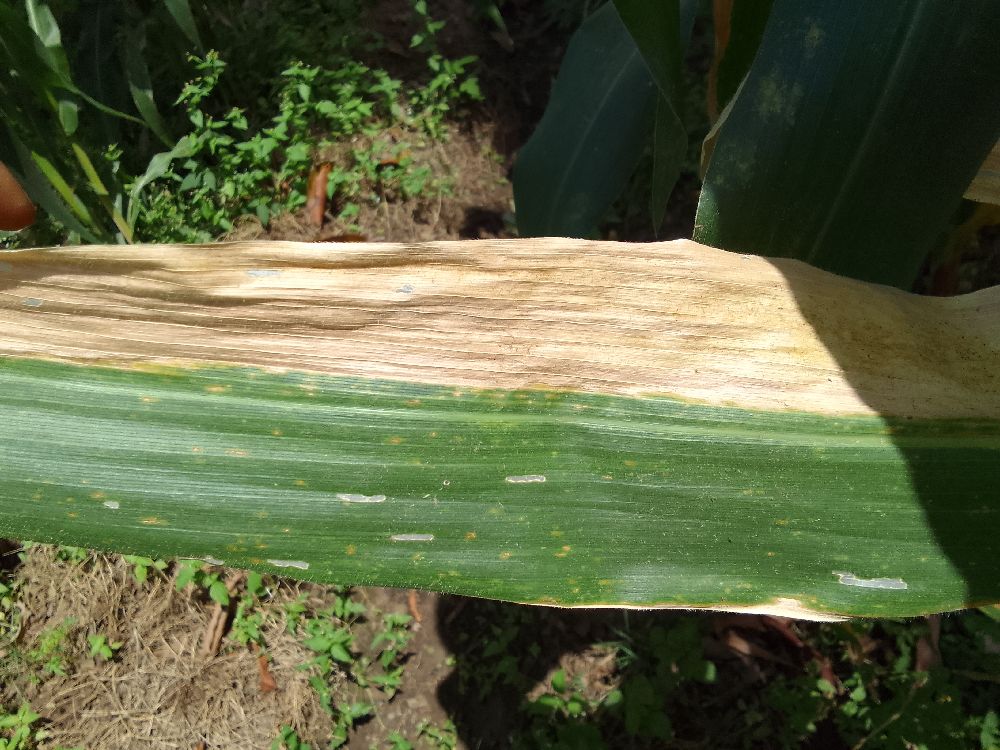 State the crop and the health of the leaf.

maize, maize lethal necrosis
